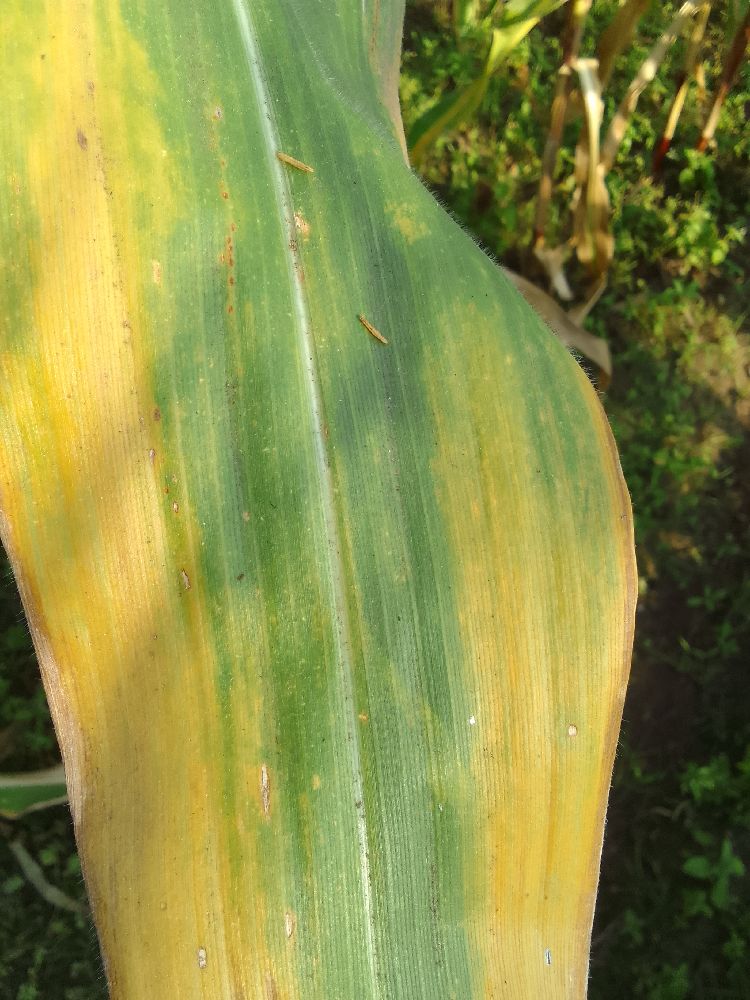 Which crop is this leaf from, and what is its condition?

maize, maize lethal necrosis
